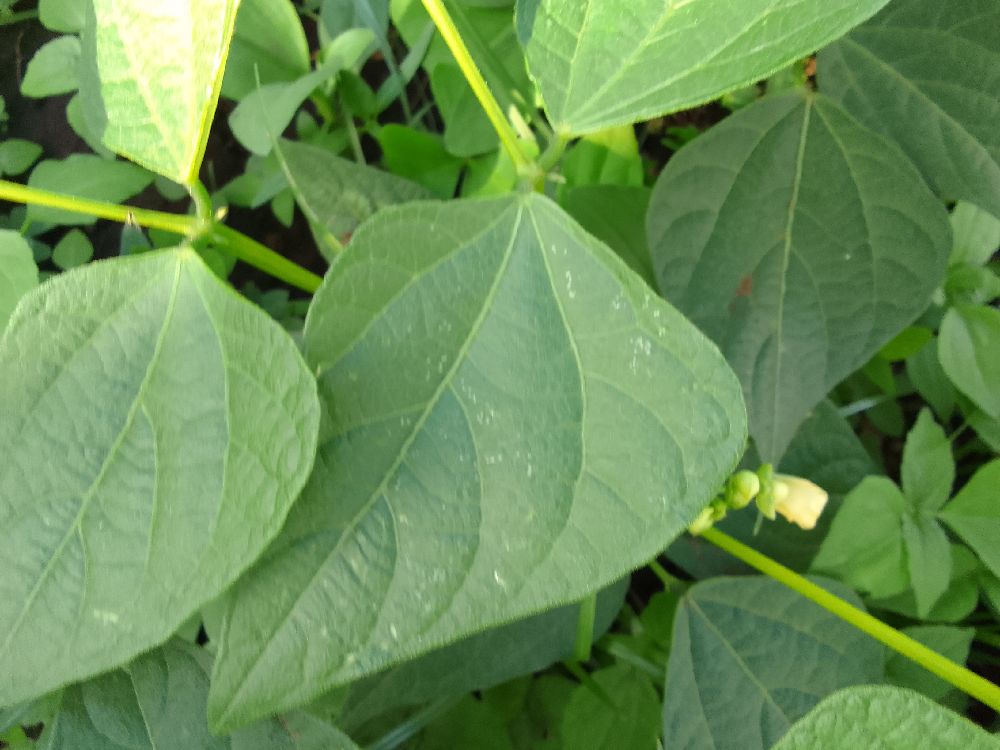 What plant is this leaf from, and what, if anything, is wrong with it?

common bean, healthy
